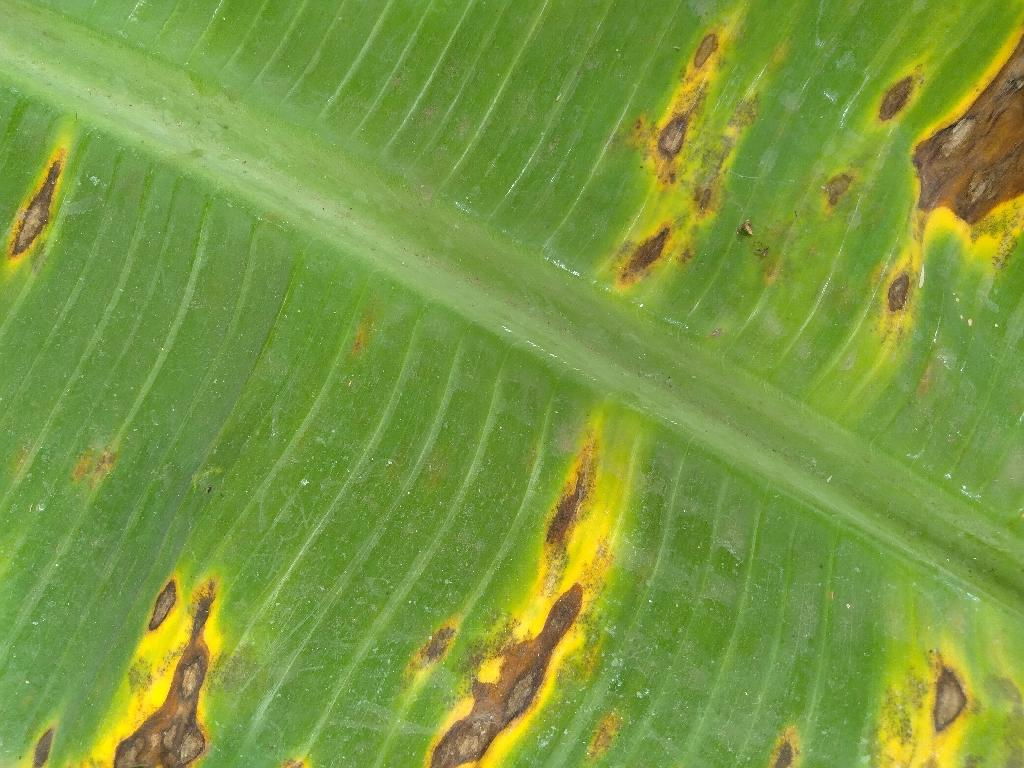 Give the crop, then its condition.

banana, black sigatoka
